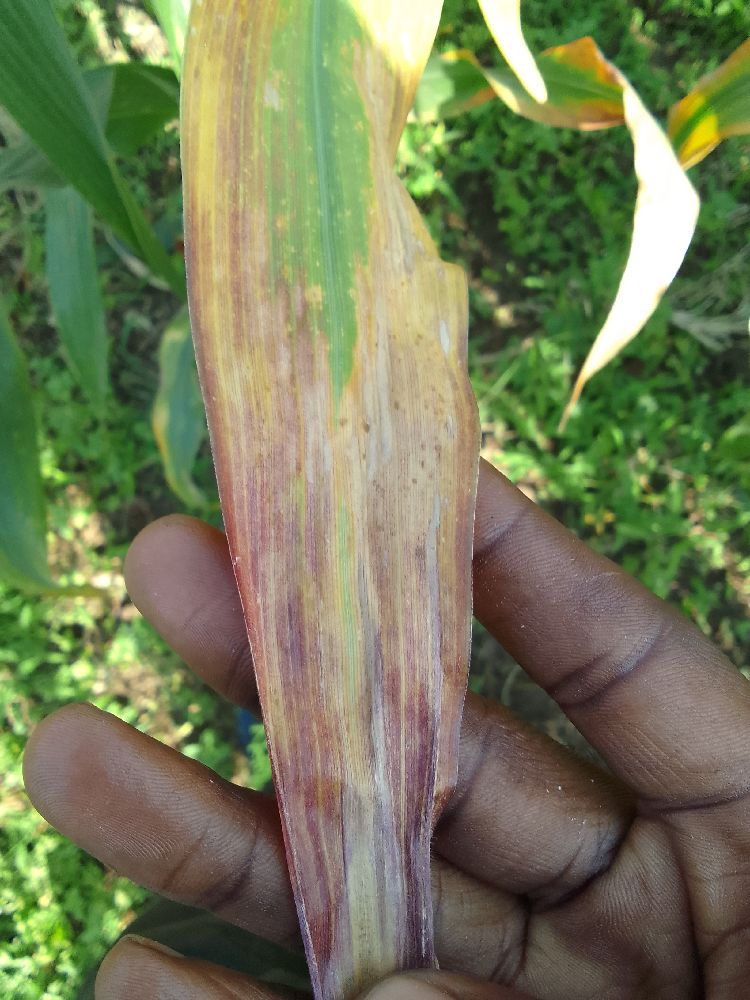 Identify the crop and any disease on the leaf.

maize, maize lethal necrosis
